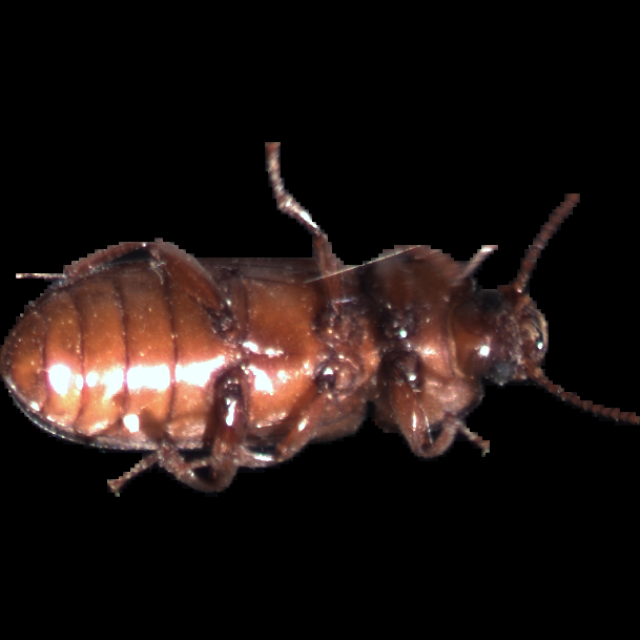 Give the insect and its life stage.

mealworm beetle
